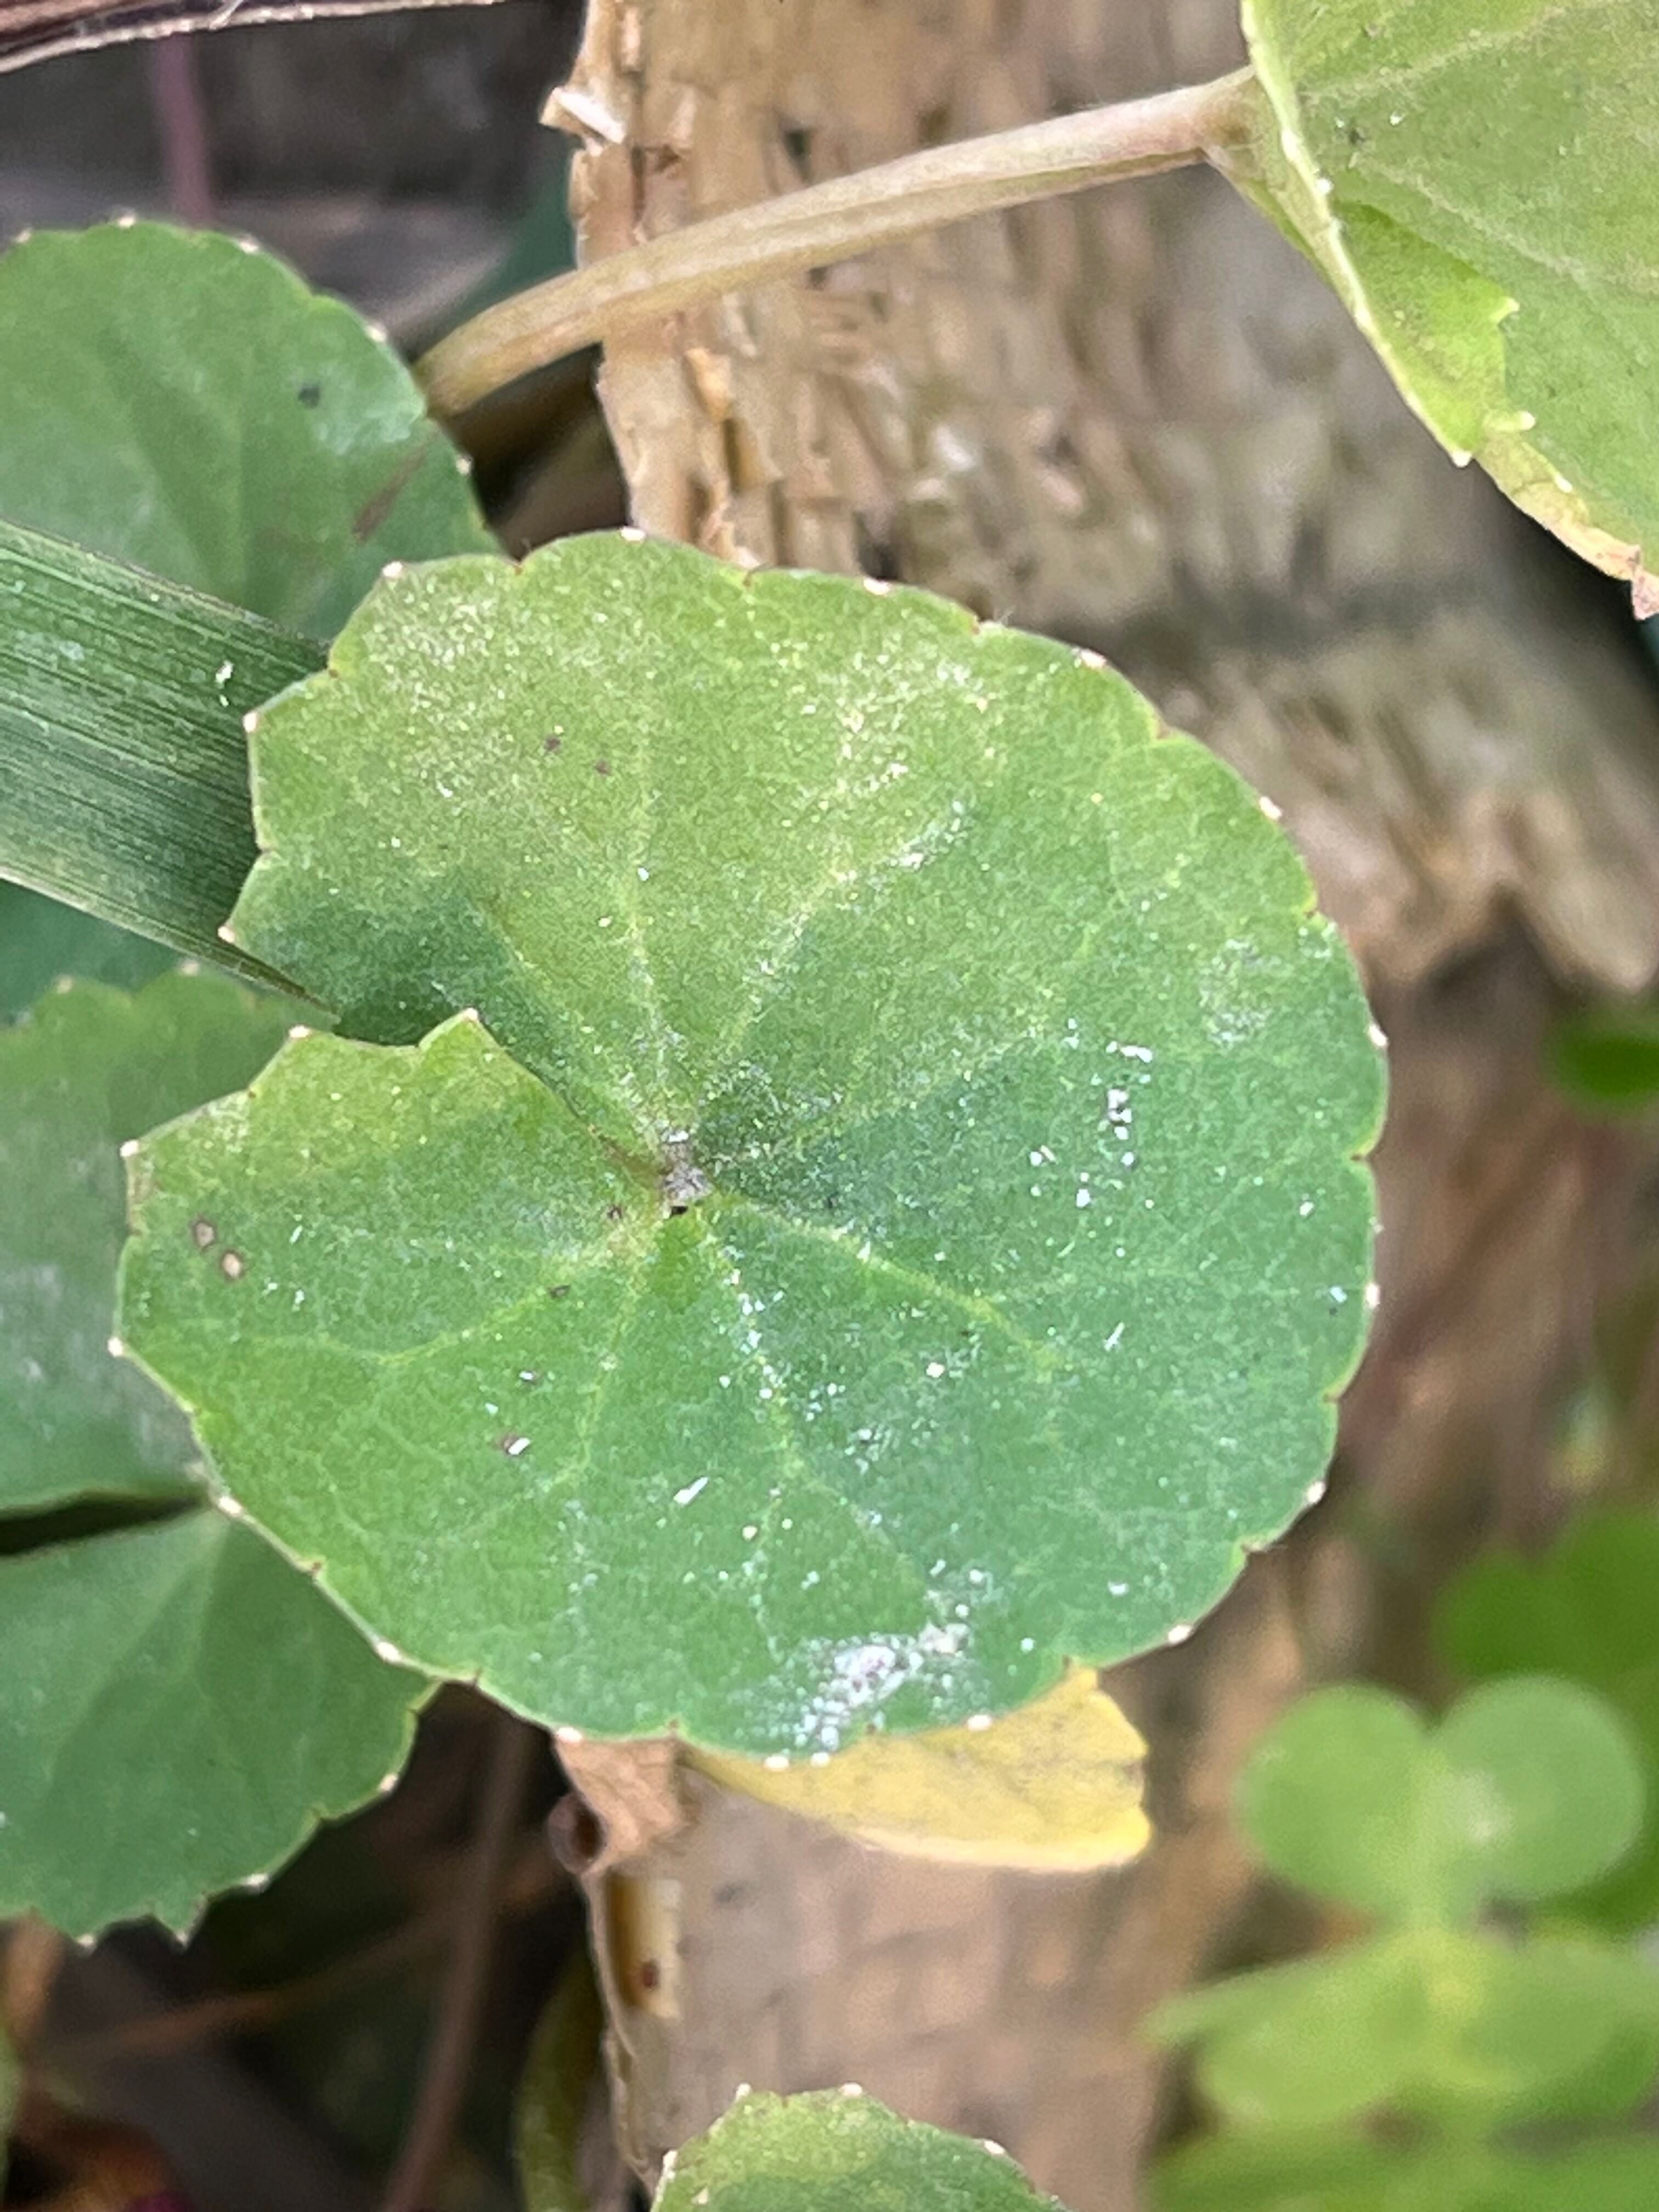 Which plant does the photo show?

thankuni
